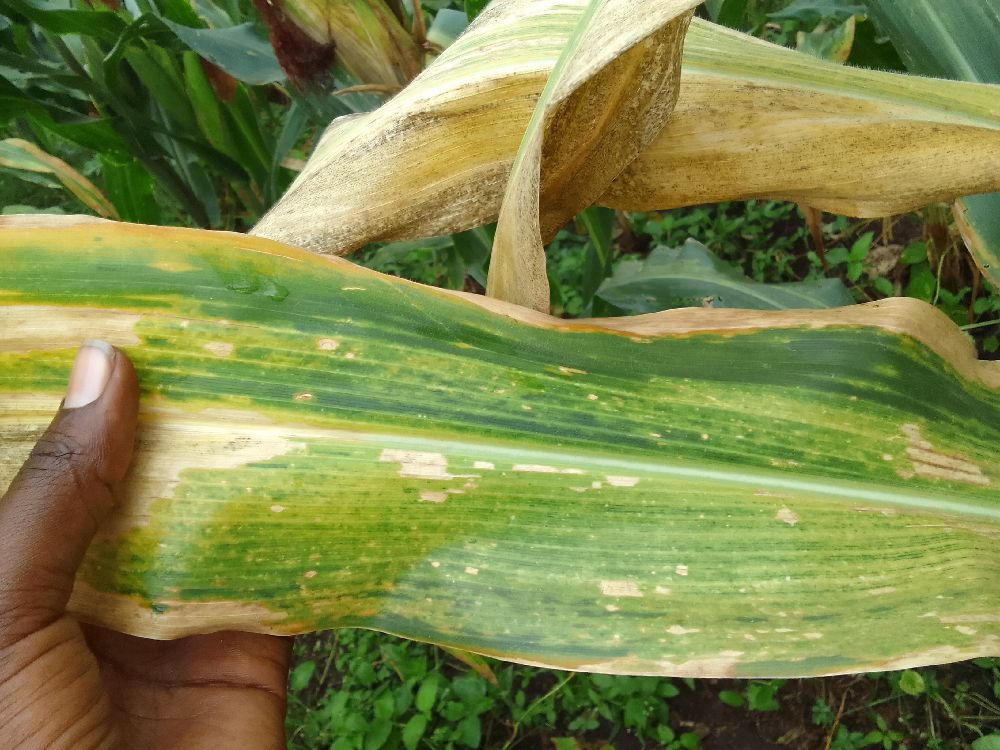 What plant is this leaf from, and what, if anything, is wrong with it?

maize, maize lethal necrosis
